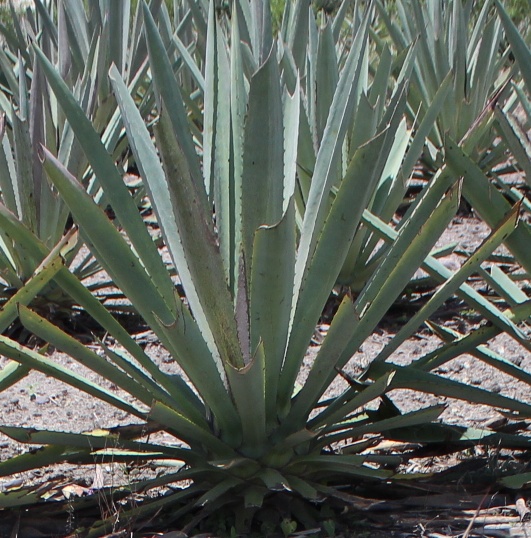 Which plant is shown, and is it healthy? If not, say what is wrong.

agave, sick
